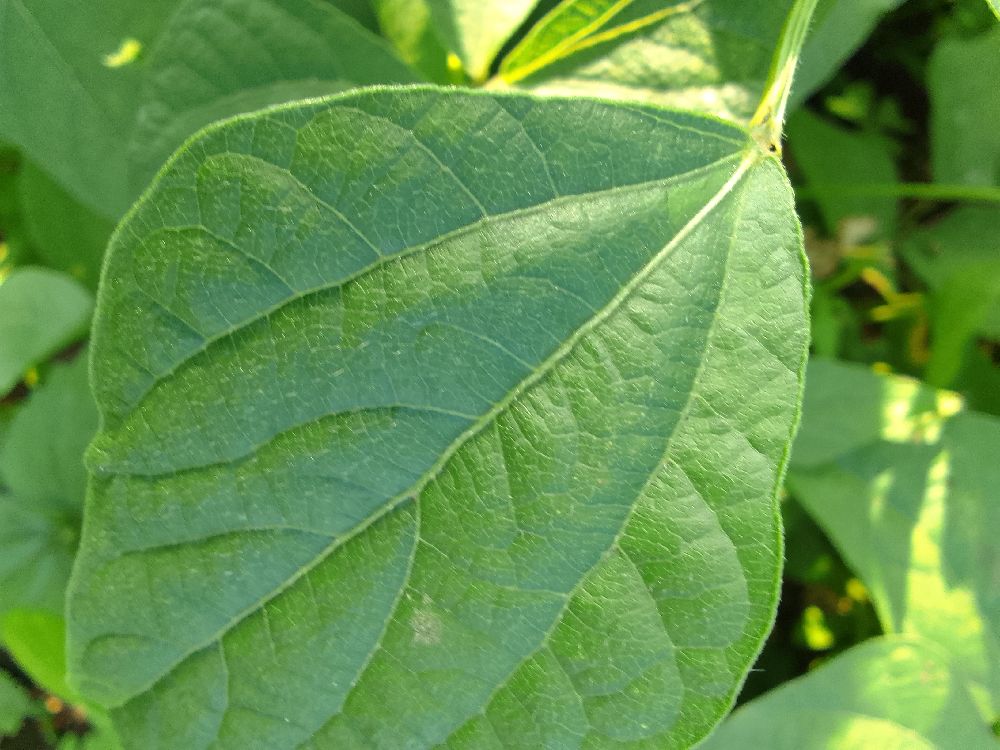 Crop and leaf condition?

common bean, healthy
